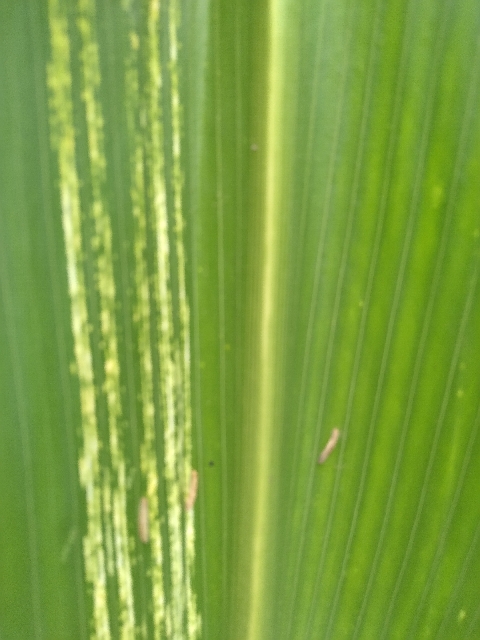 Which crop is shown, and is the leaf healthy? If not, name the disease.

maize, maize streak virus
